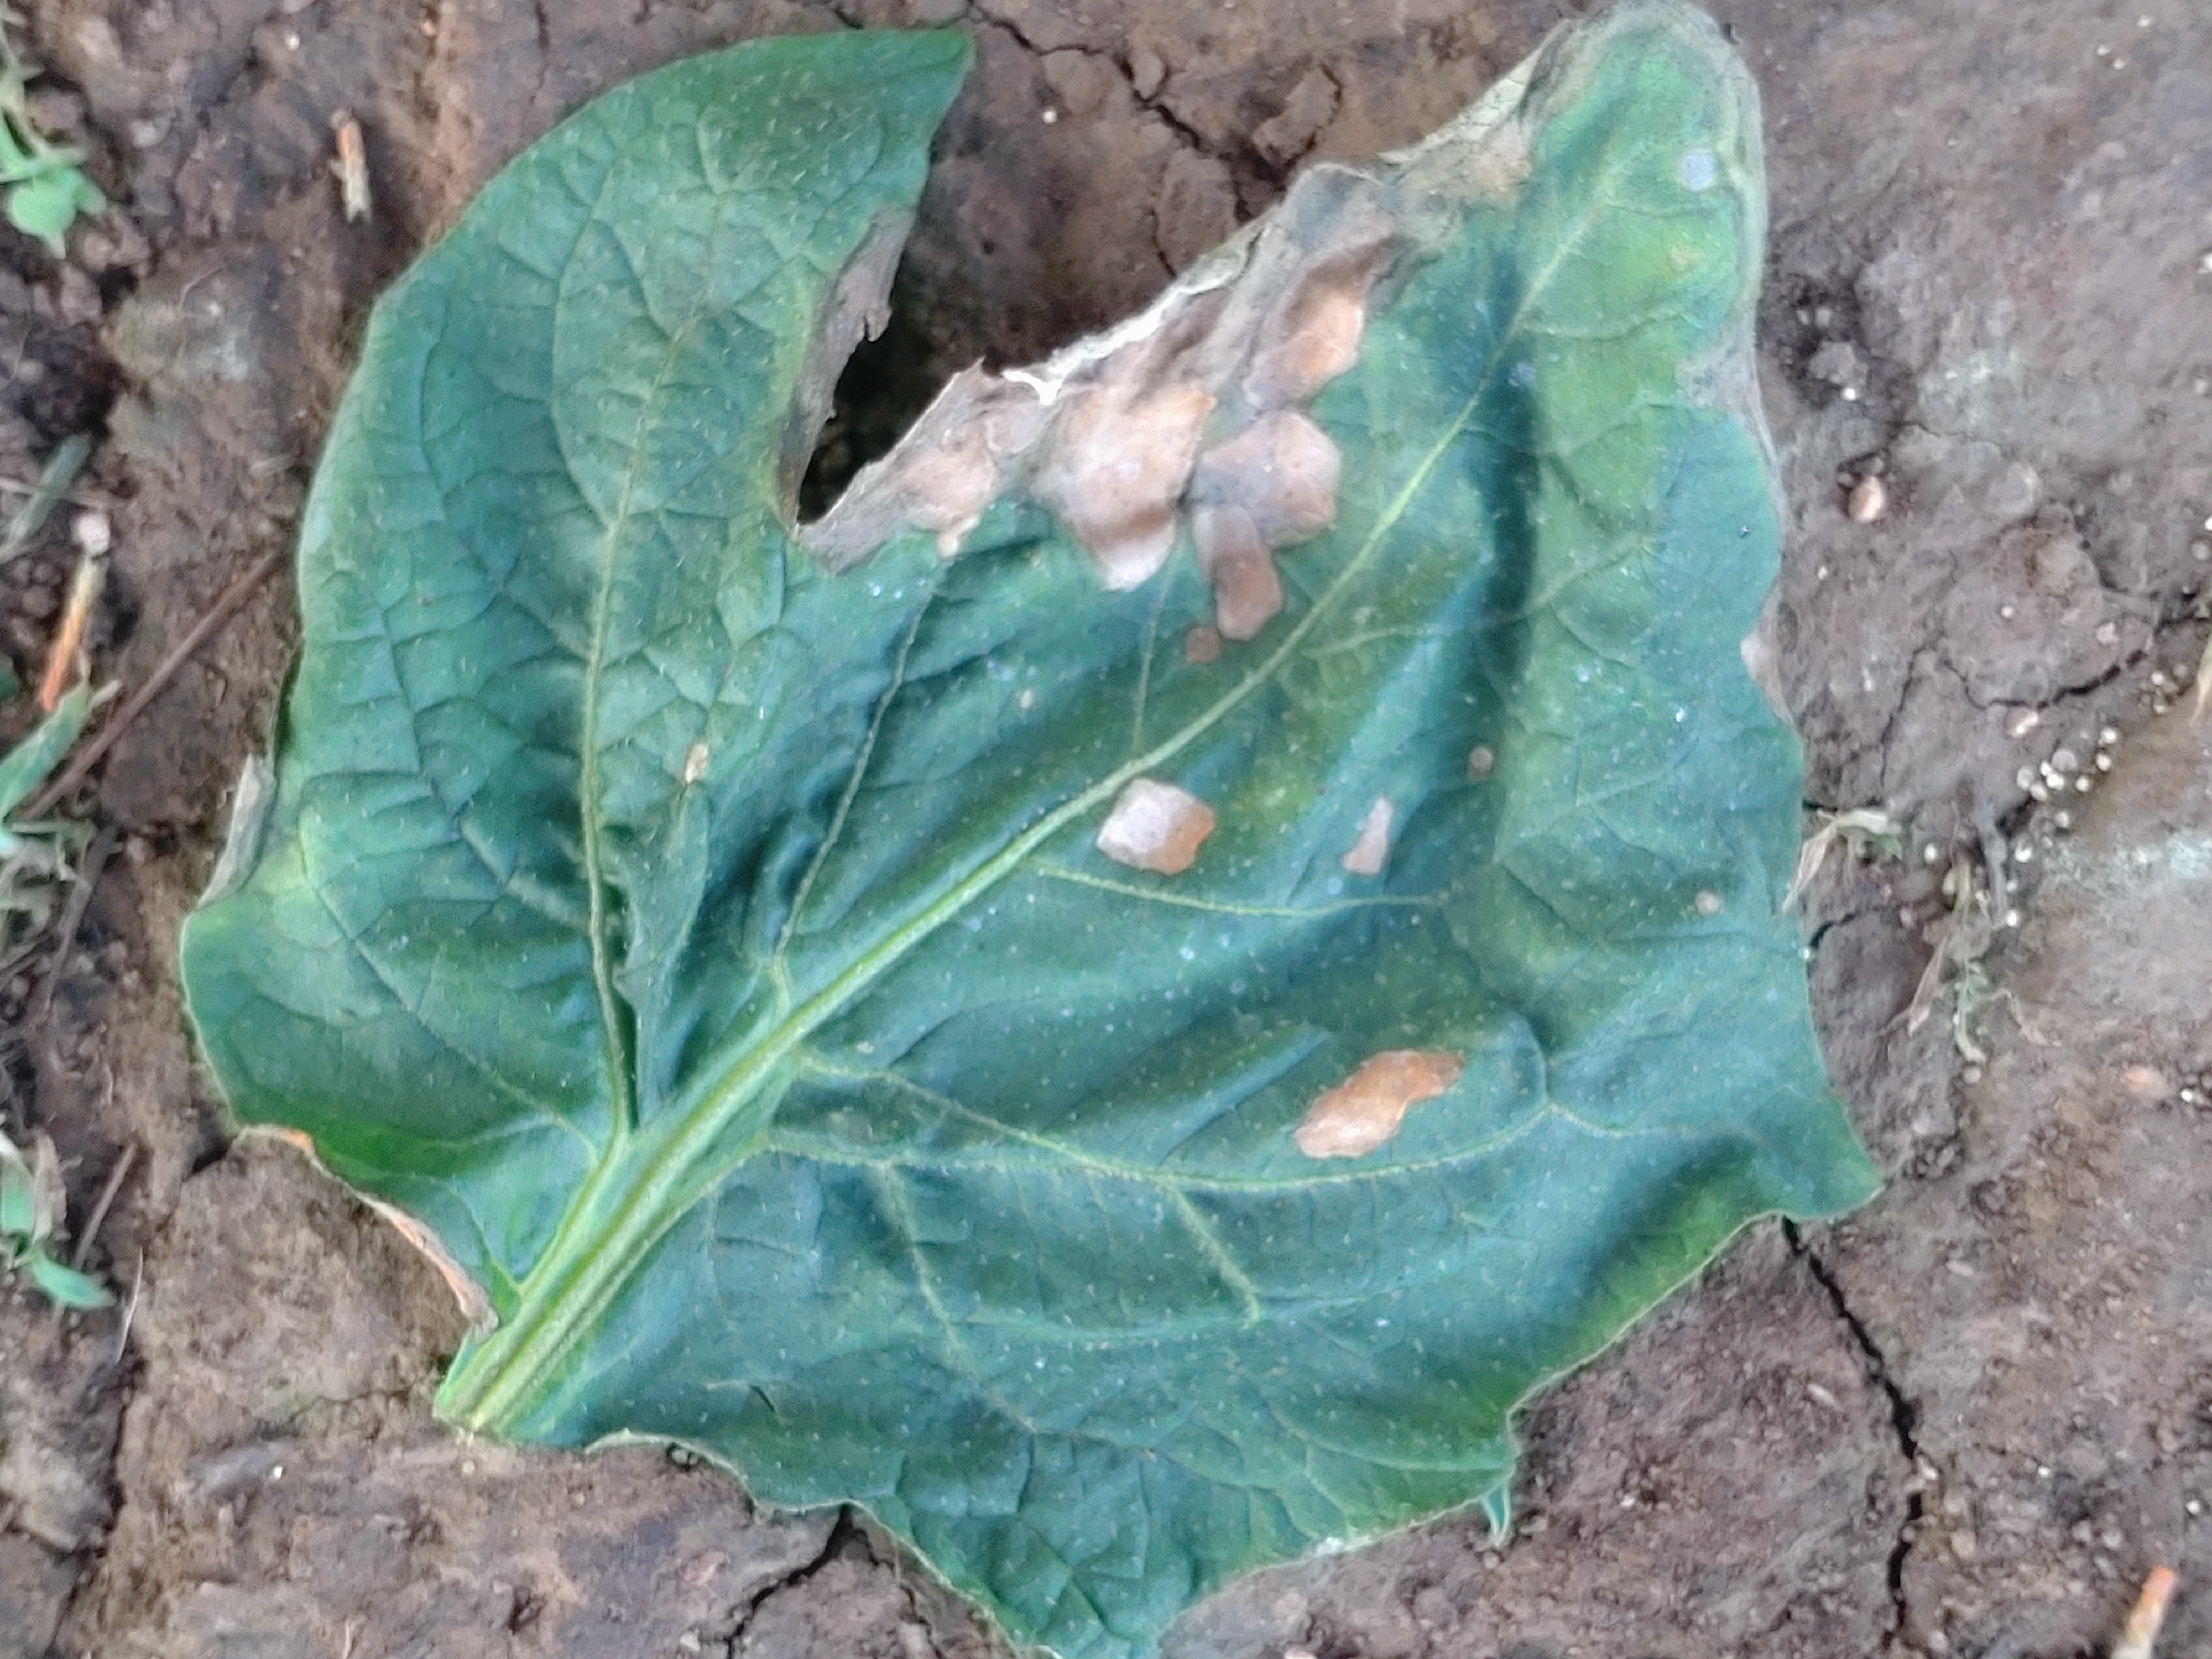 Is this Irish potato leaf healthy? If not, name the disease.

early blight
